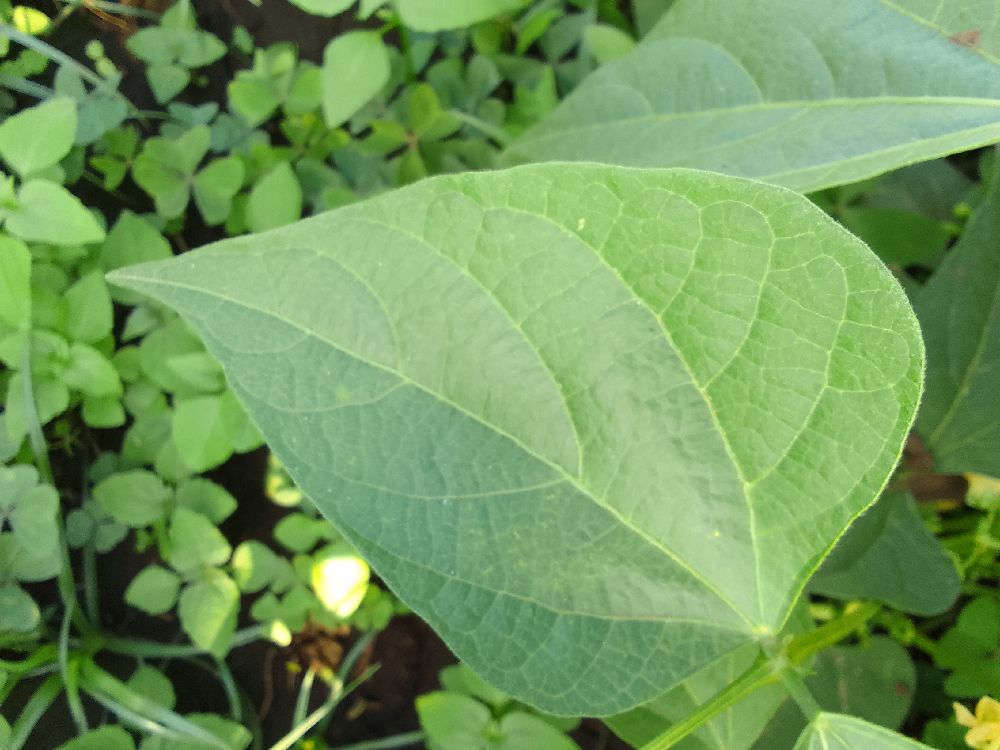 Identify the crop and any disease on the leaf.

common bean, healthy
